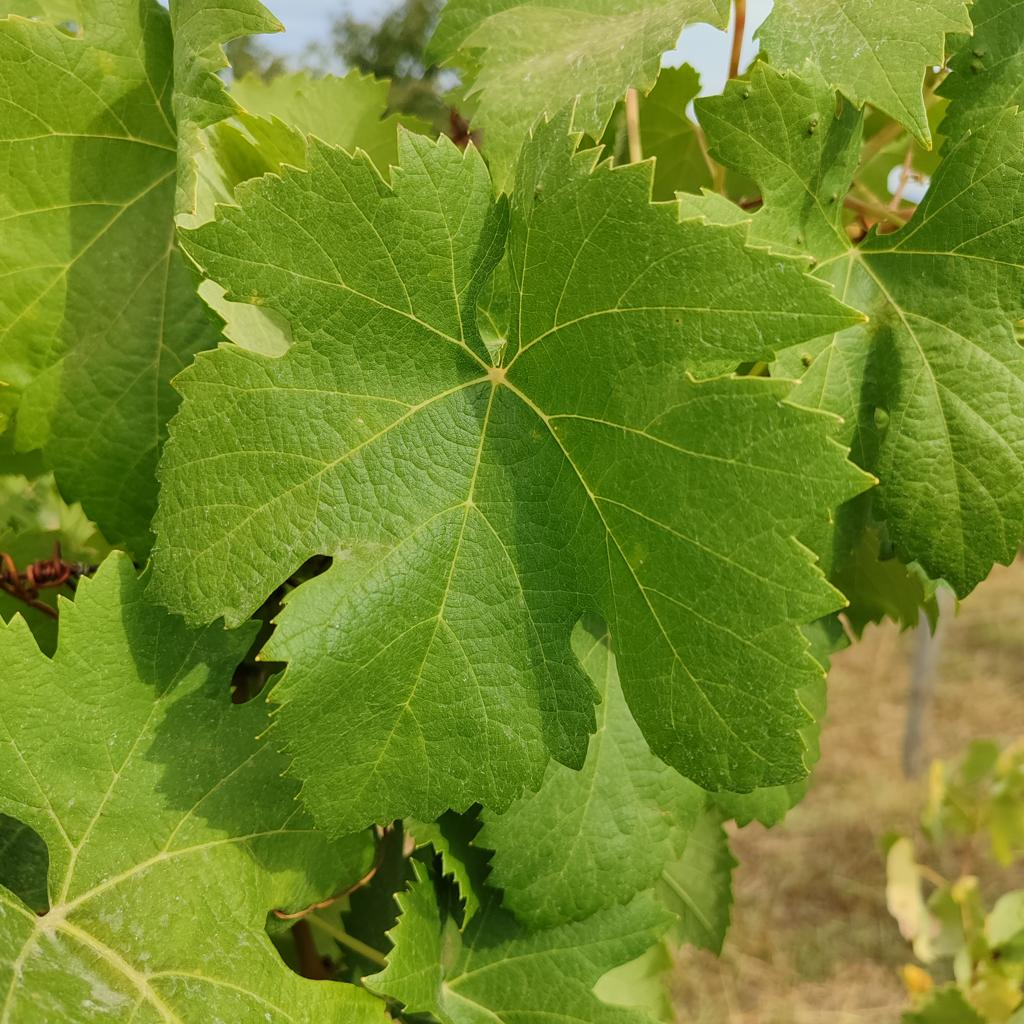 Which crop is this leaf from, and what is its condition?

grapevine, healthy
